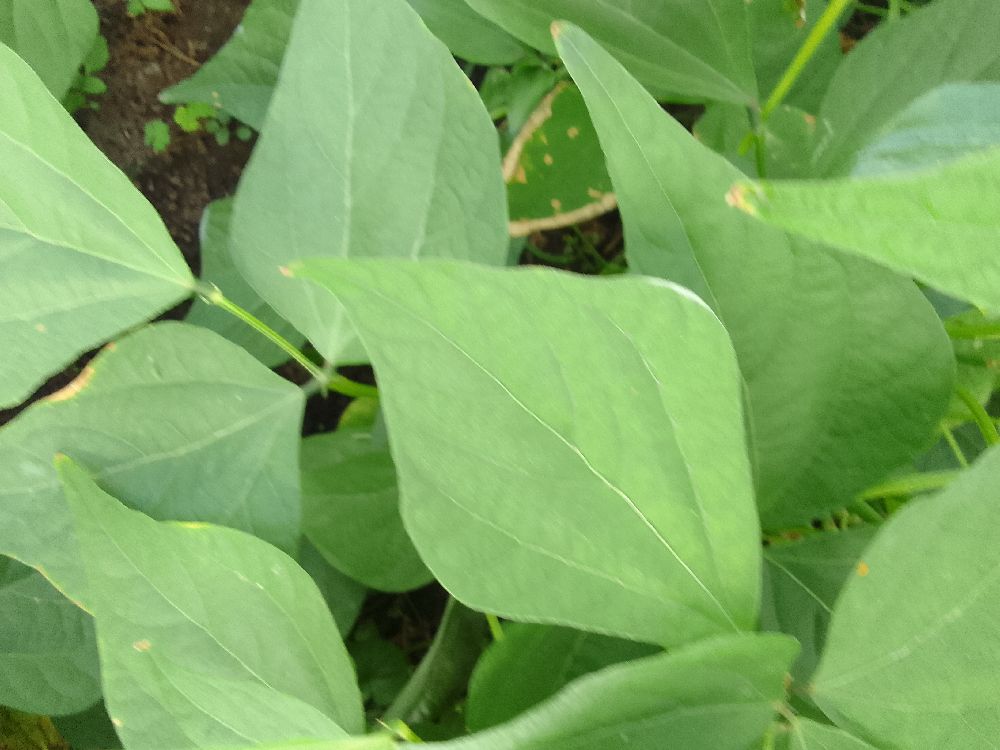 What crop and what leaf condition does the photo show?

common bean, healthy
